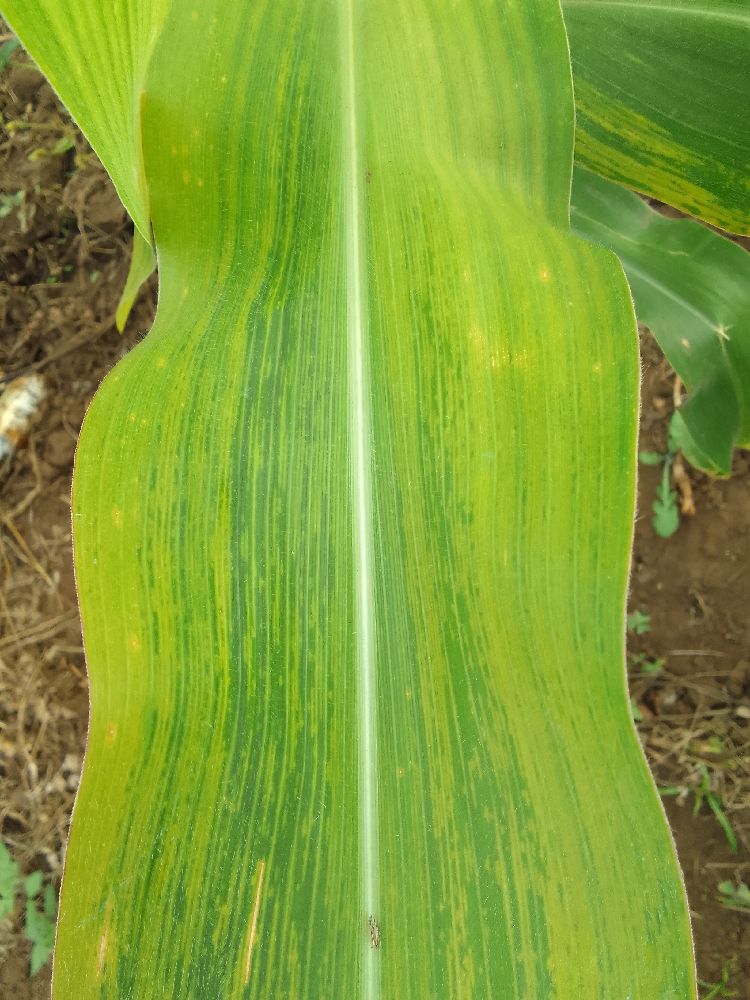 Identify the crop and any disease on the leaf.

maize, maize lethal necrosis
